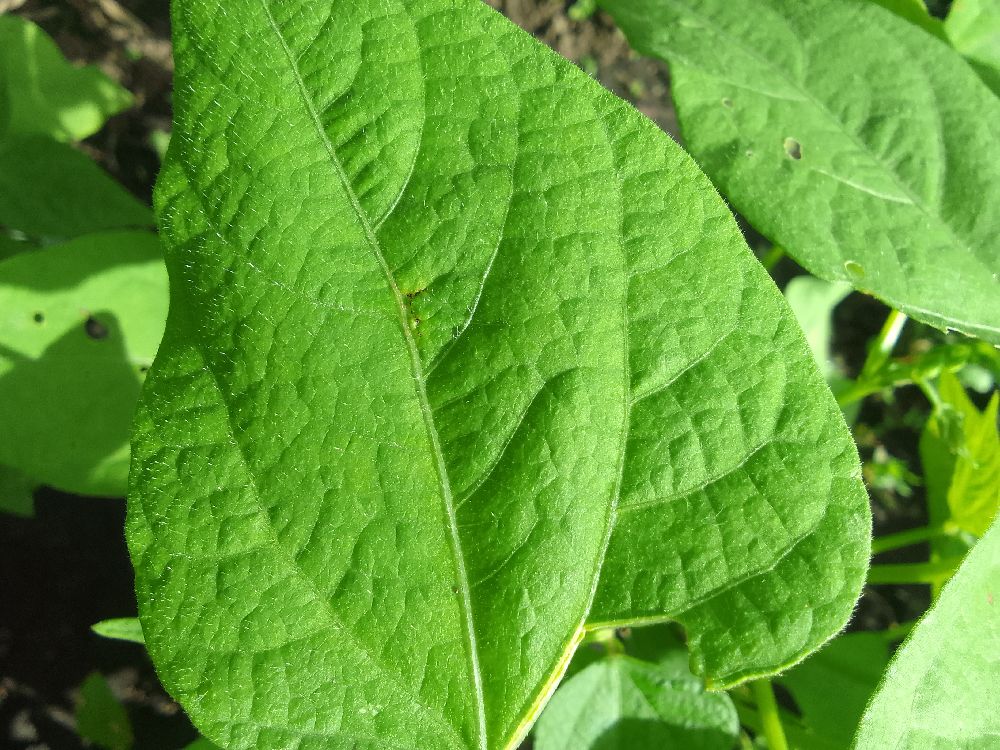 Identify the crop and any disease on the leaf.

common bean, healthy
